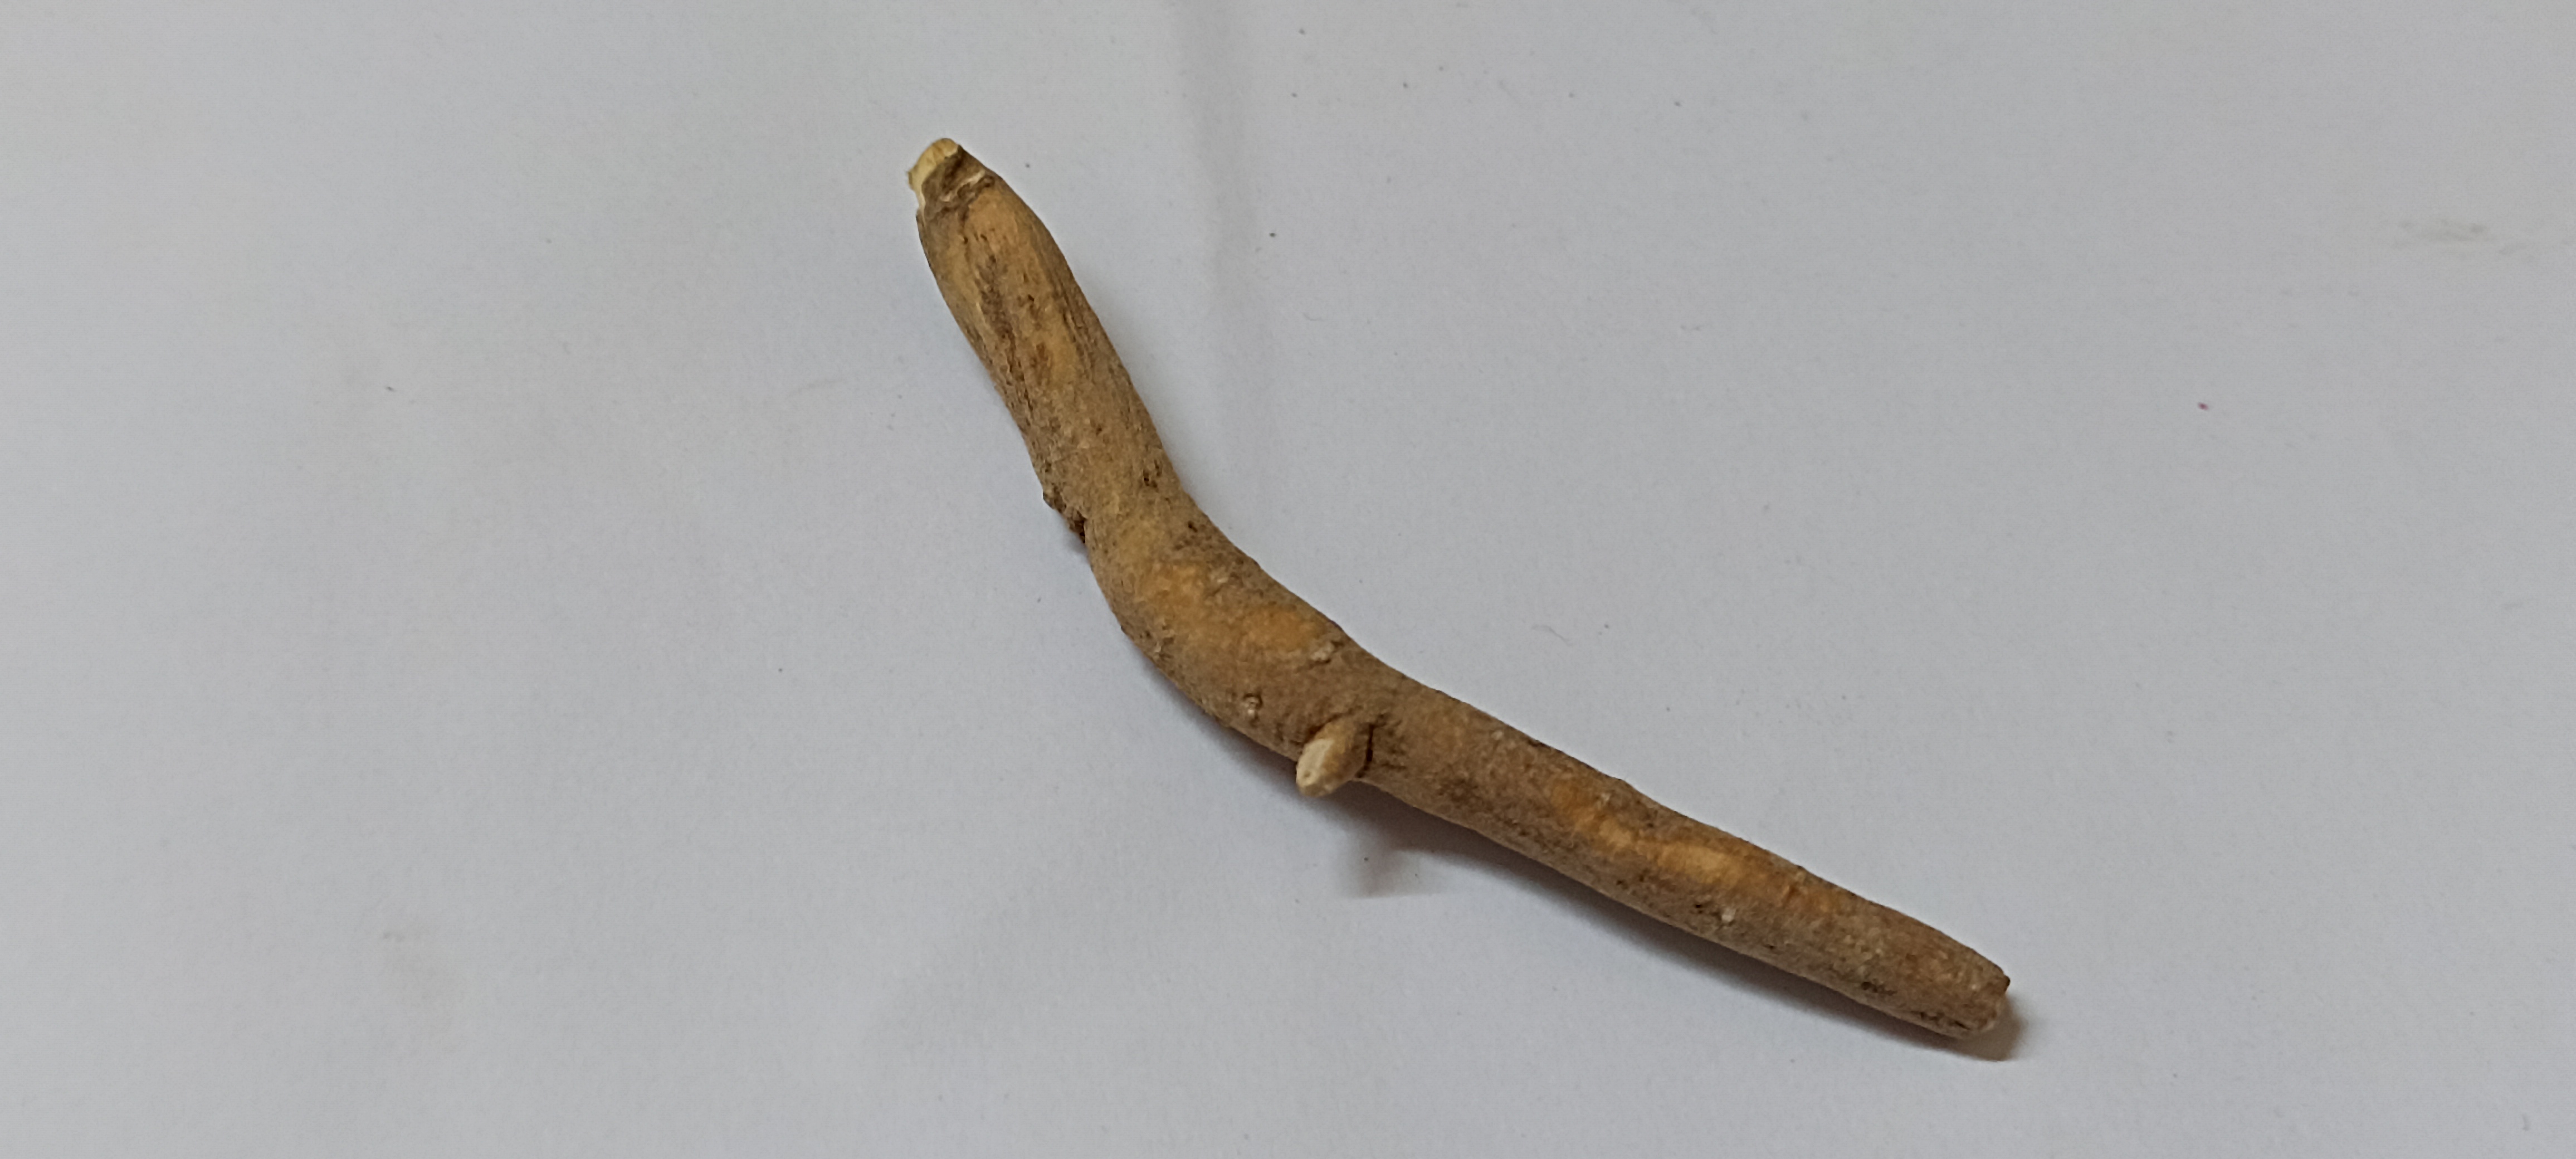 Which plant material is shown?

ashwagandha
